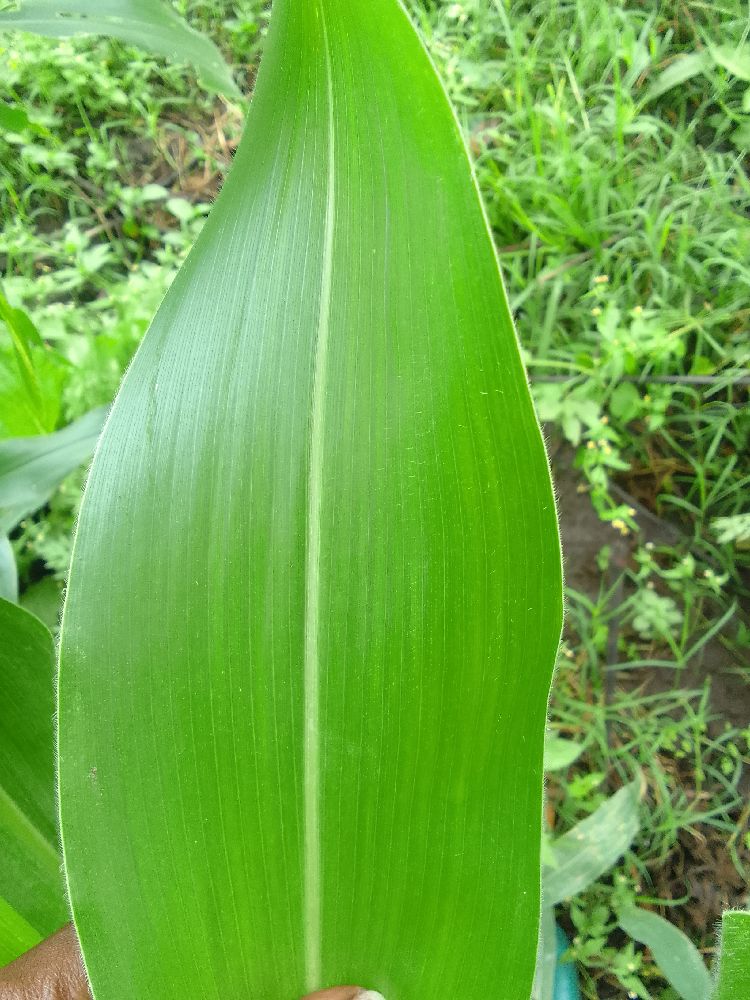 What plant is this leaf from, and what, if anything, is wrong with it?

maize, healthy
